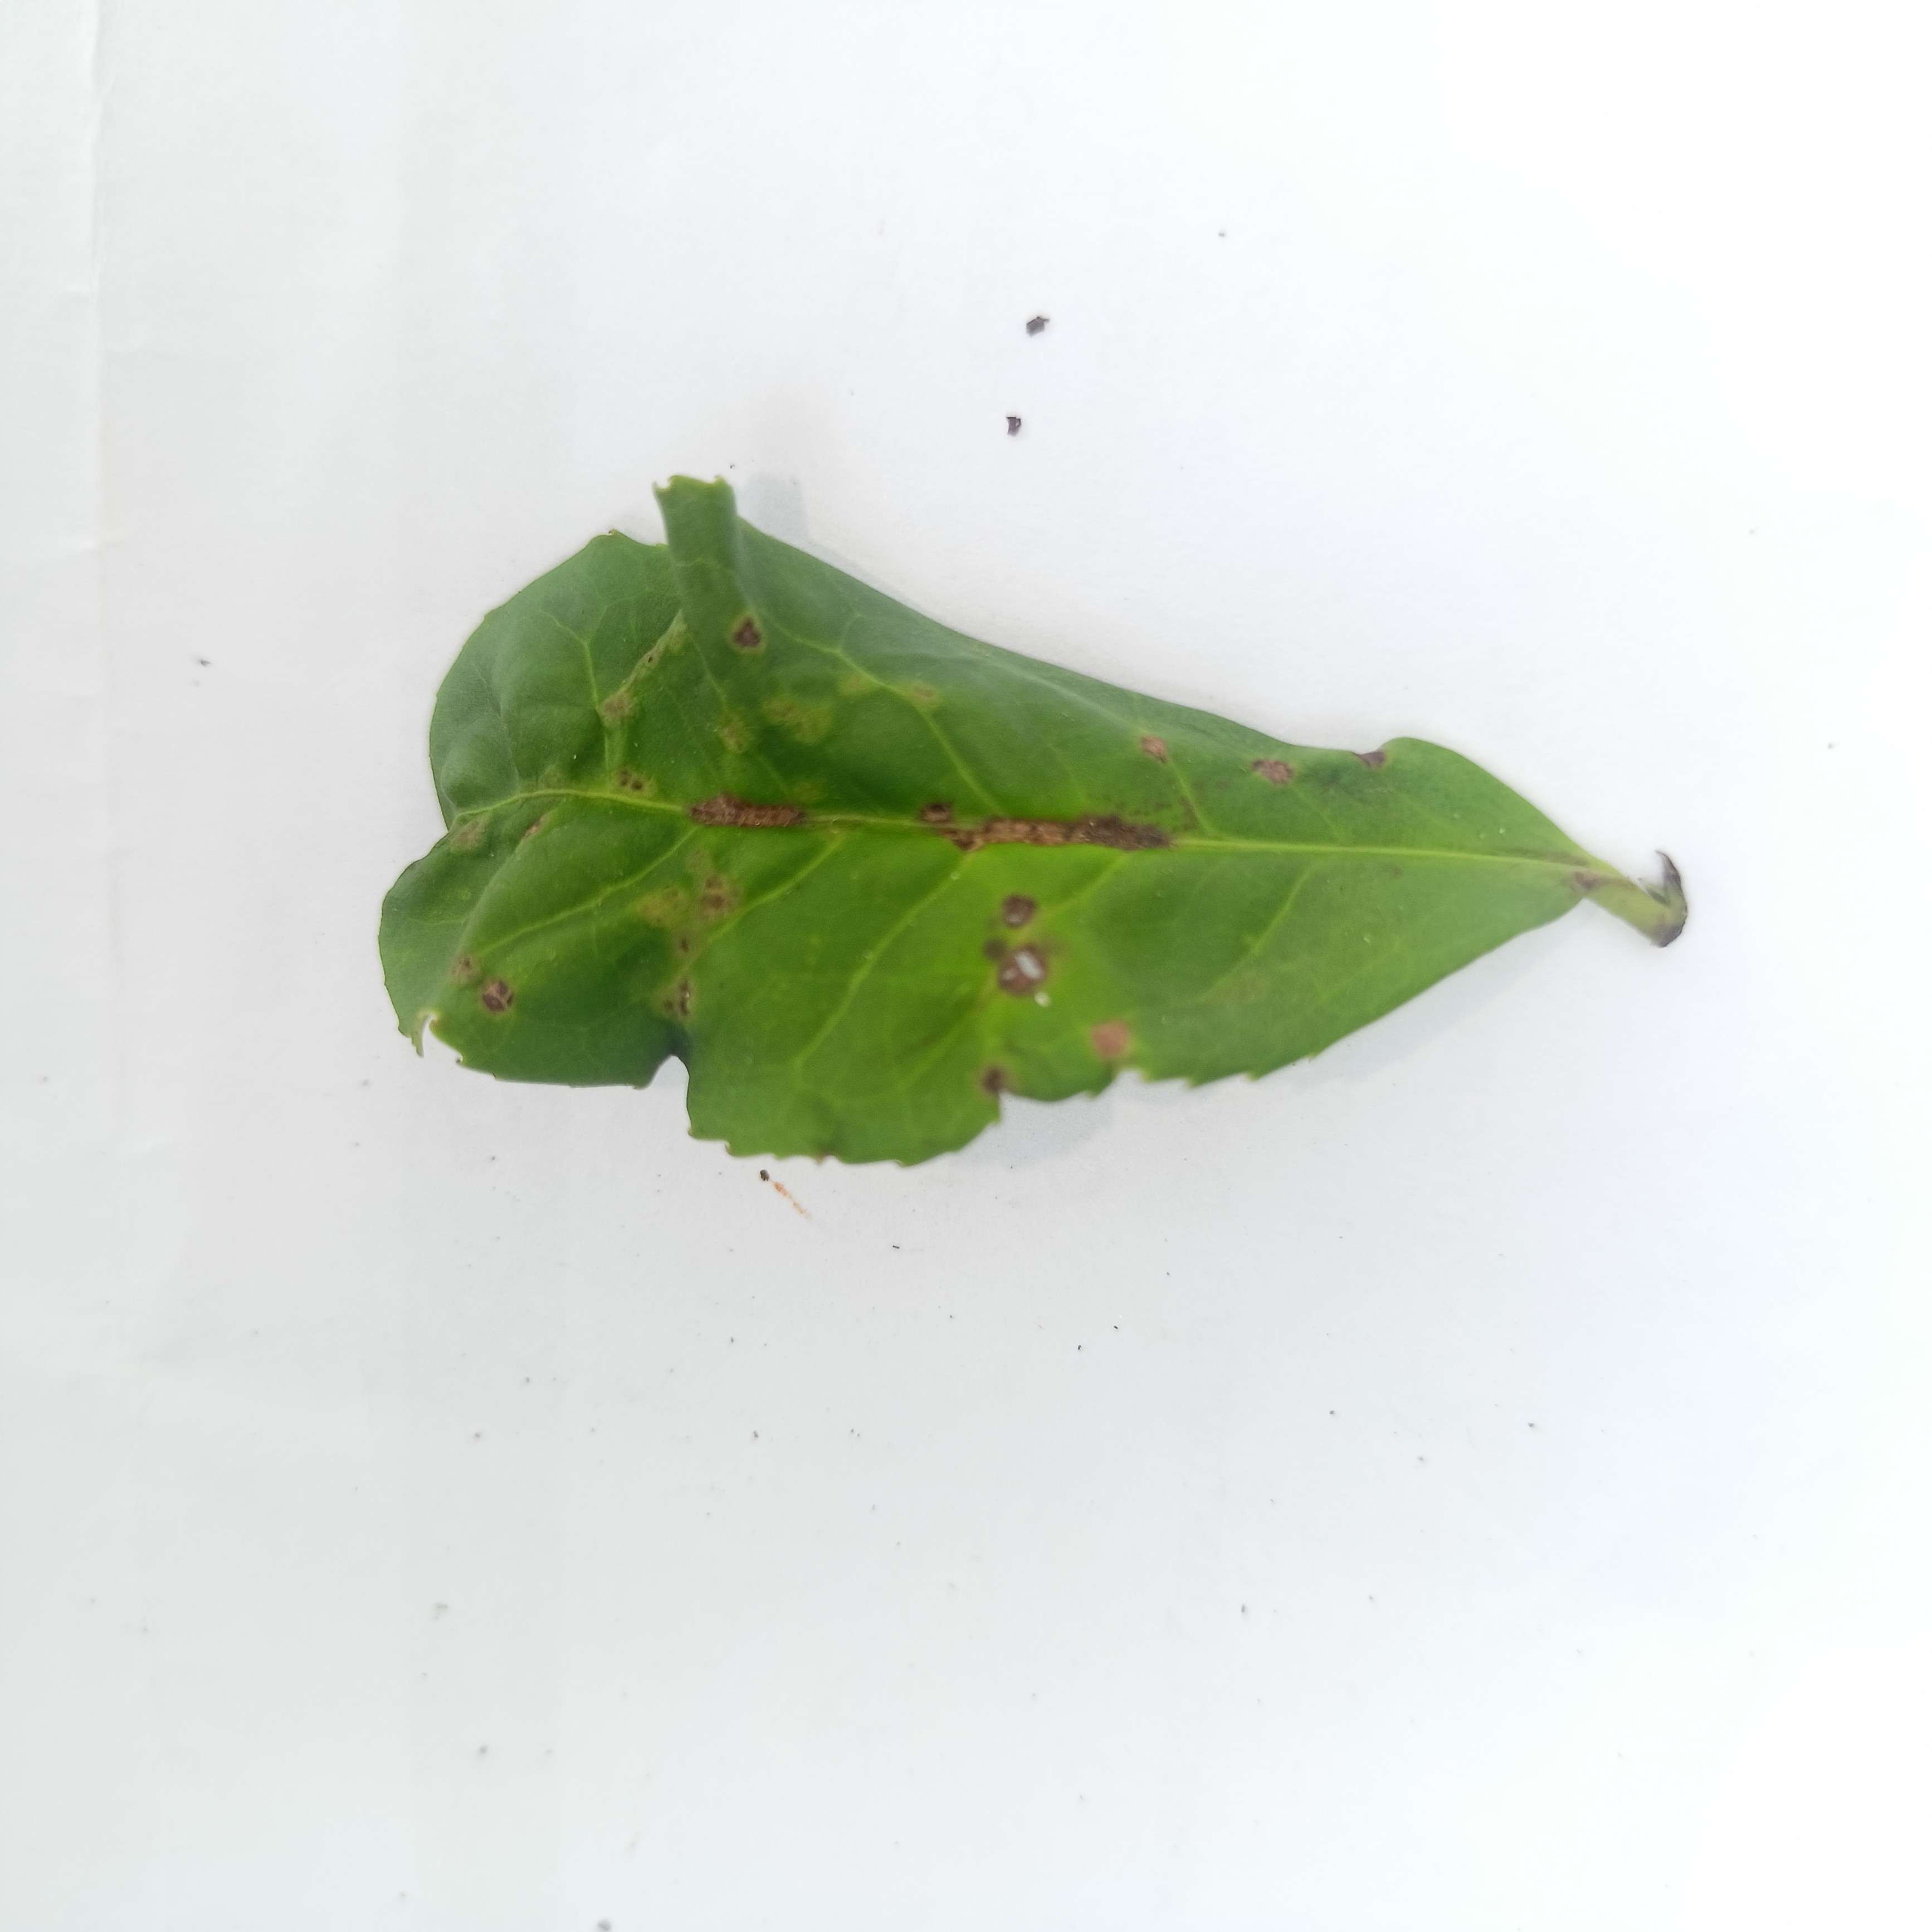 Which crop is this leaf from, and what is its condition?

tea, helopeltis
